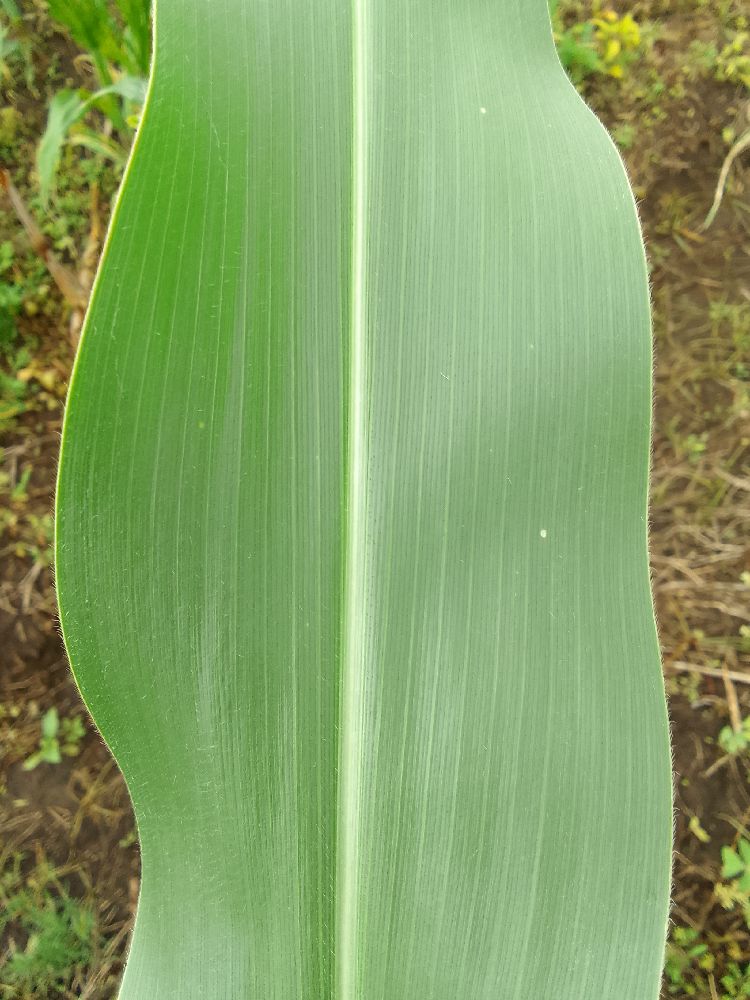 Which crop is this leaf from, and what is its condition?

maize, healthy
